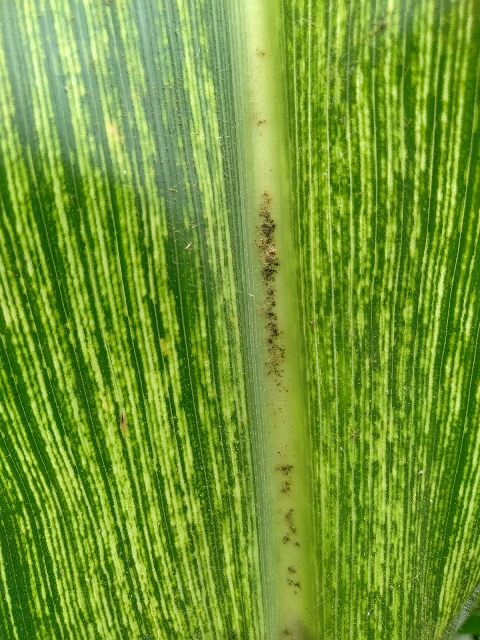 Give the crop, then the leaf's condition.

maize, maize streak virus
